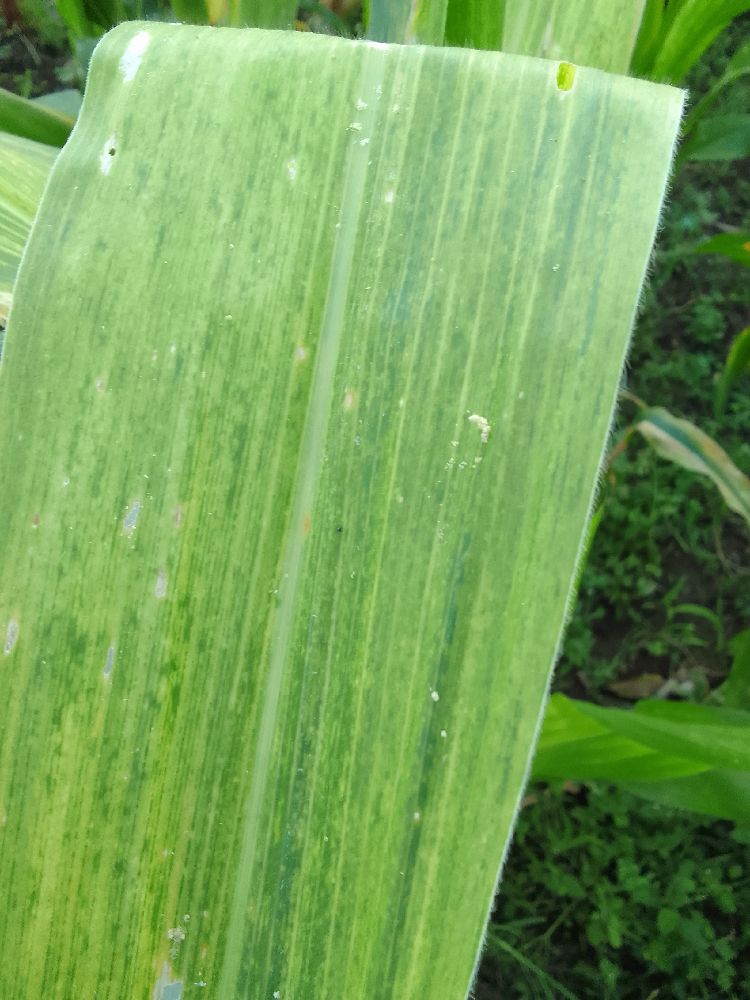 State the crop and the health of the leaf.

maize, maize lethal necrosis
